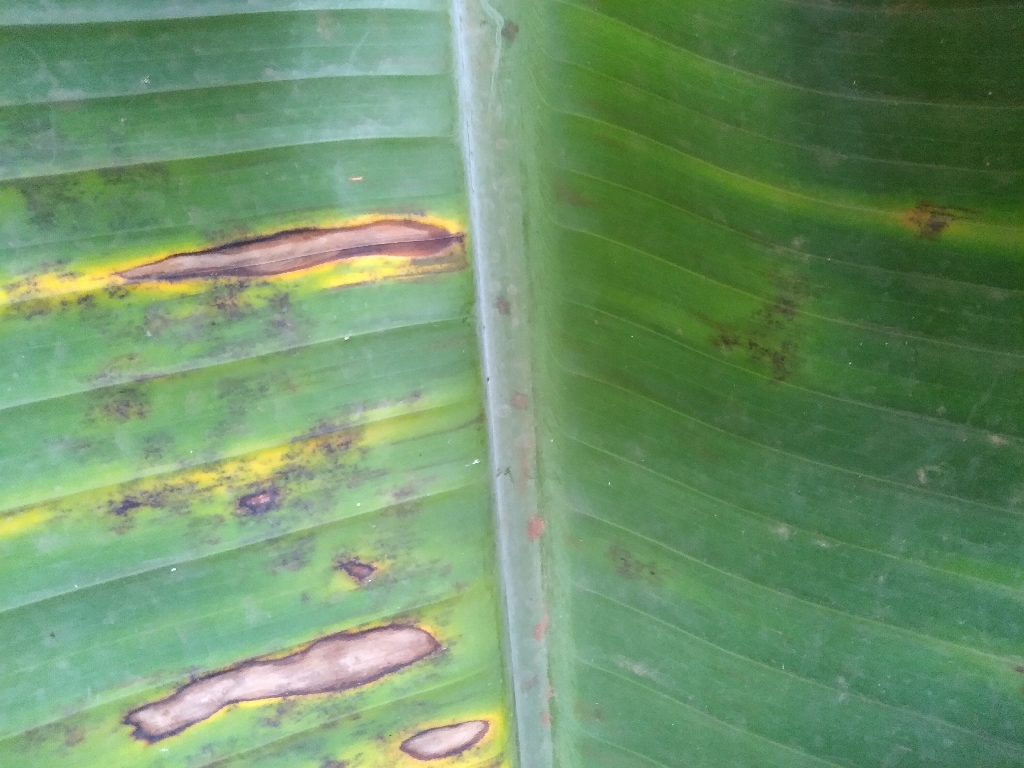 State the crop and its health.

banana, black sigatoka
